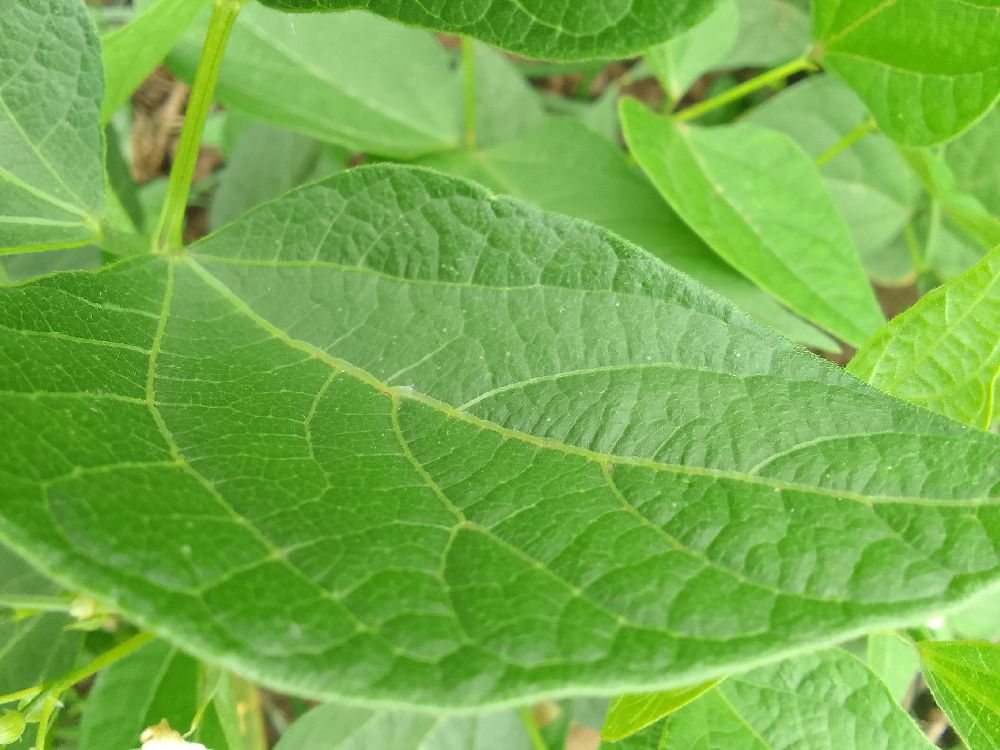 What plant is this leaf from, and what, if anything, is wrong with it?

common bean, healthy
